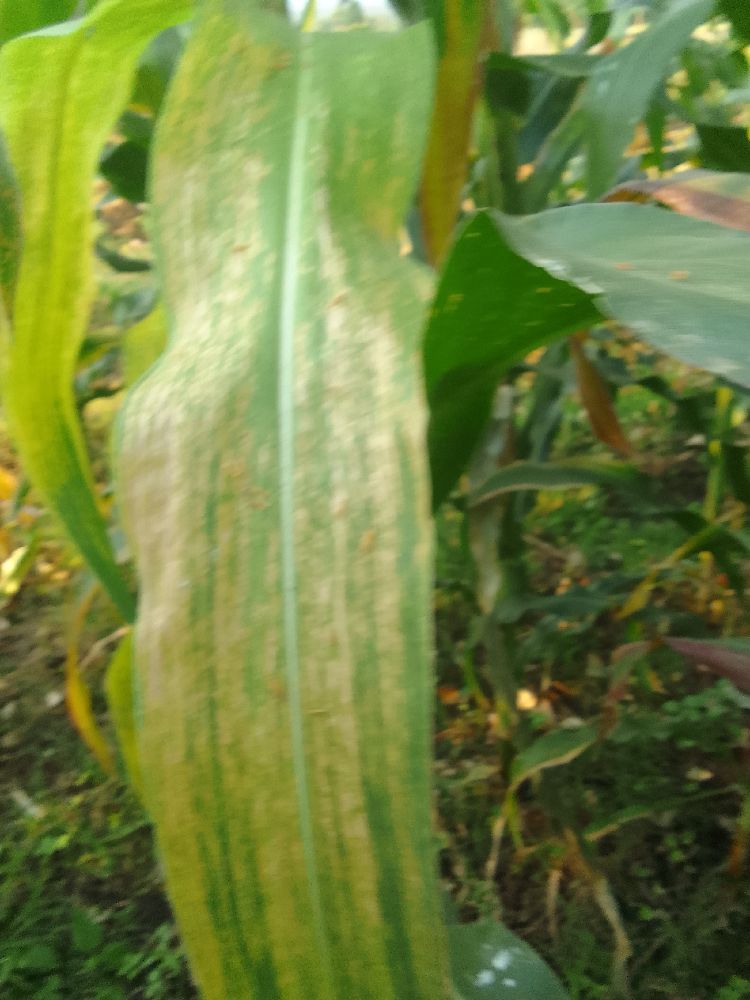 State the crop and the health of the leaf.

maize, maize lethal necrosis
